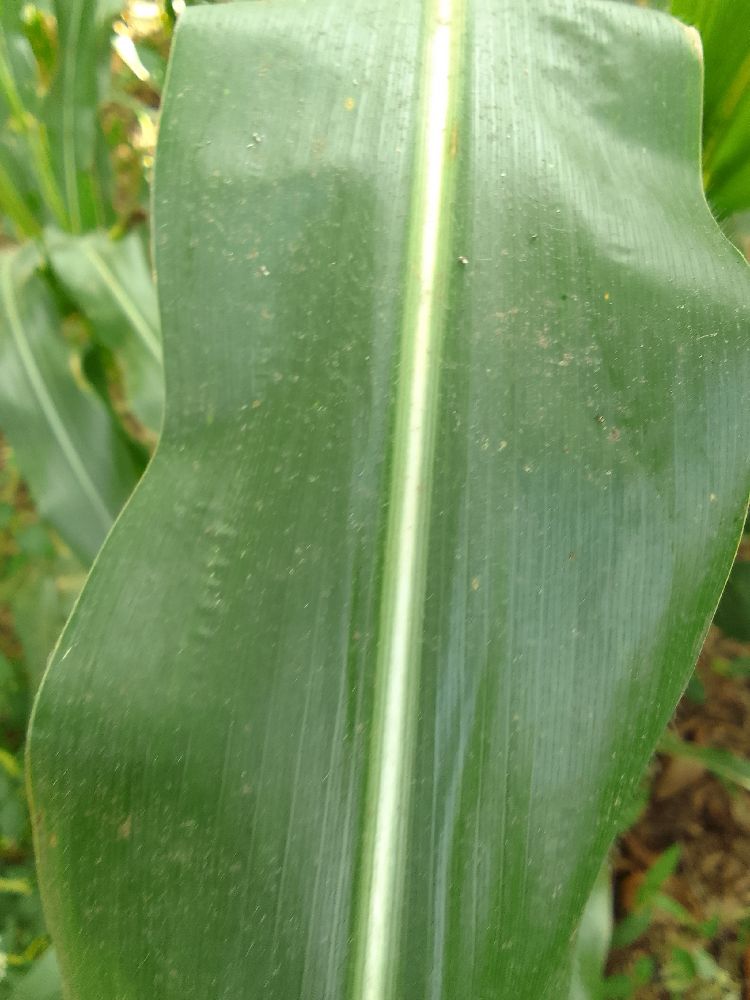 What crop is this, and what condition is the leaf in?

maize, healthy
